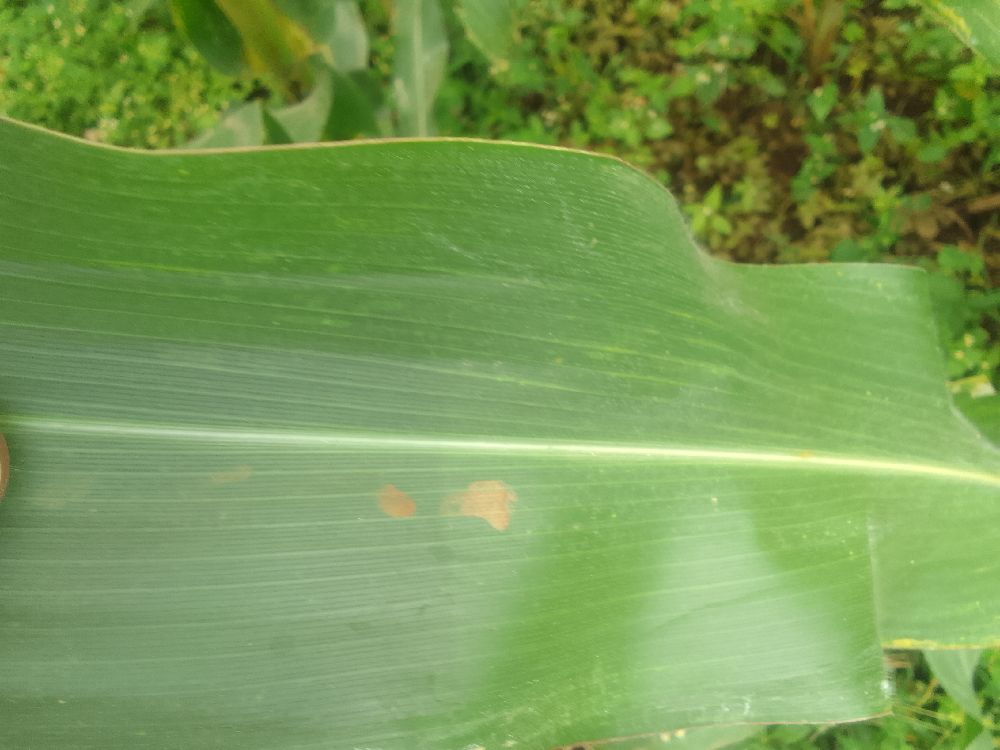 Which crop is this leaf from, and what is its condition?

maize, healthy
